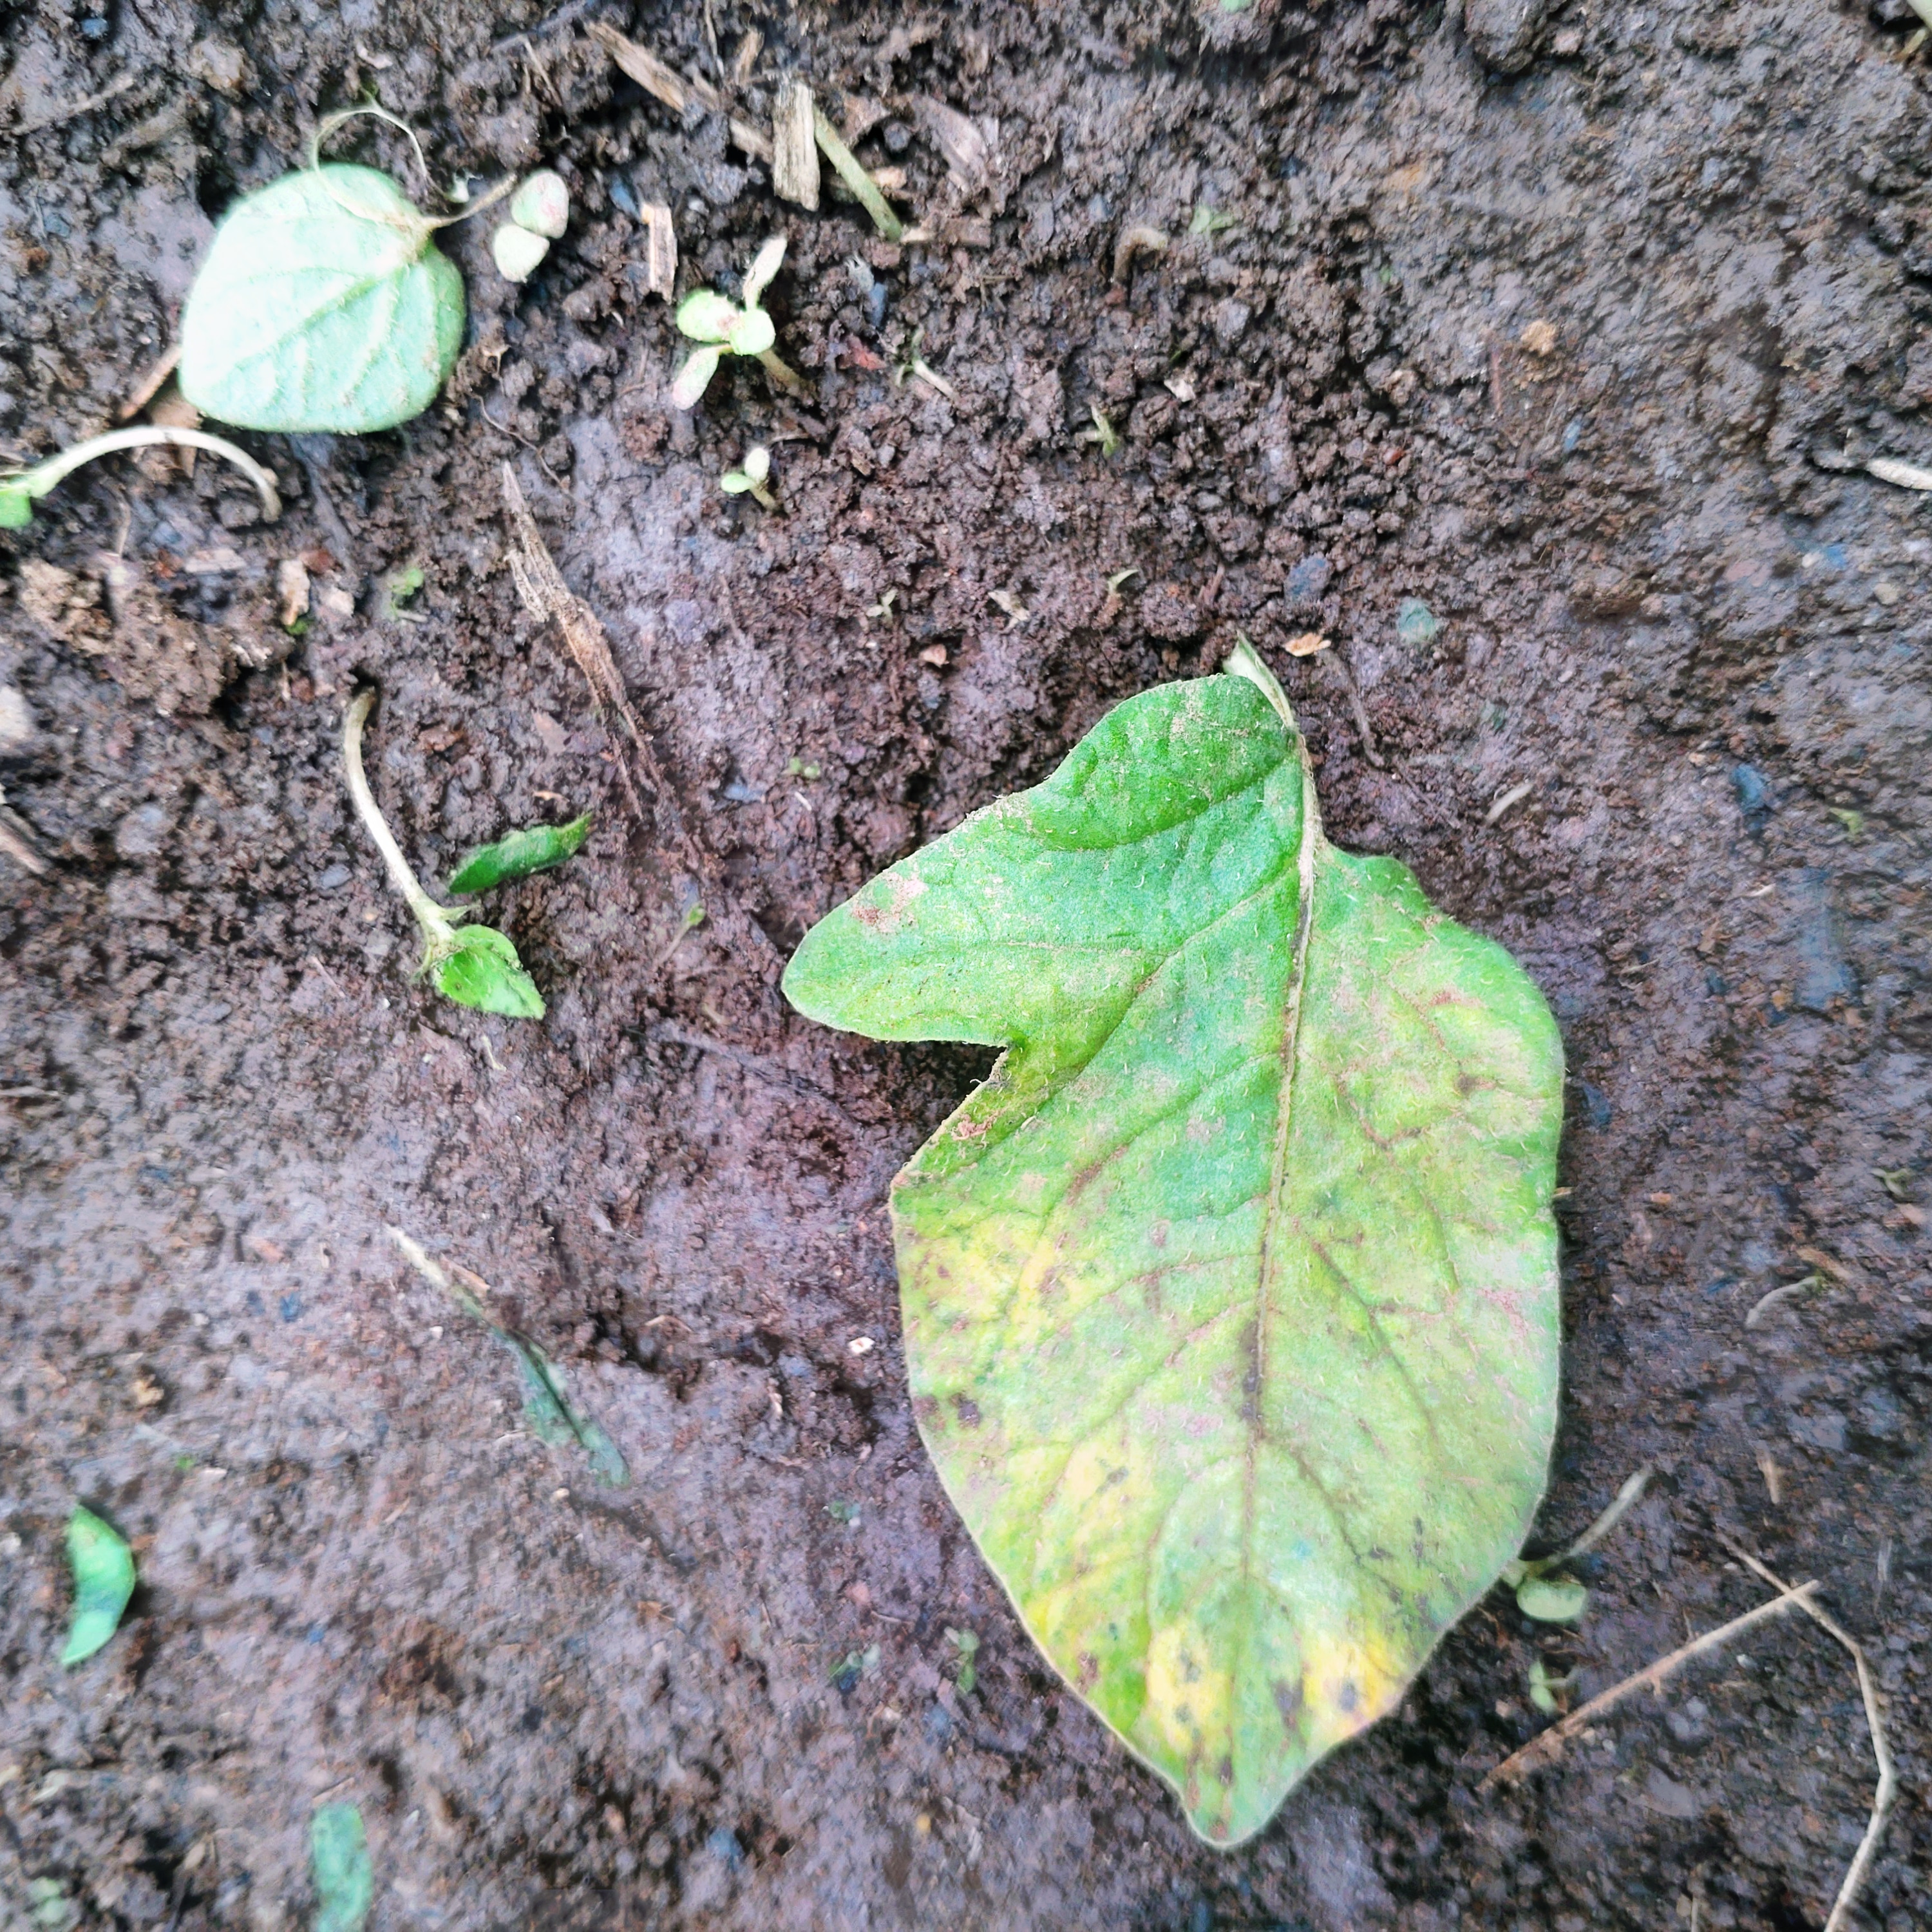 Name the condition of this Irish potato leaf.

late blight
